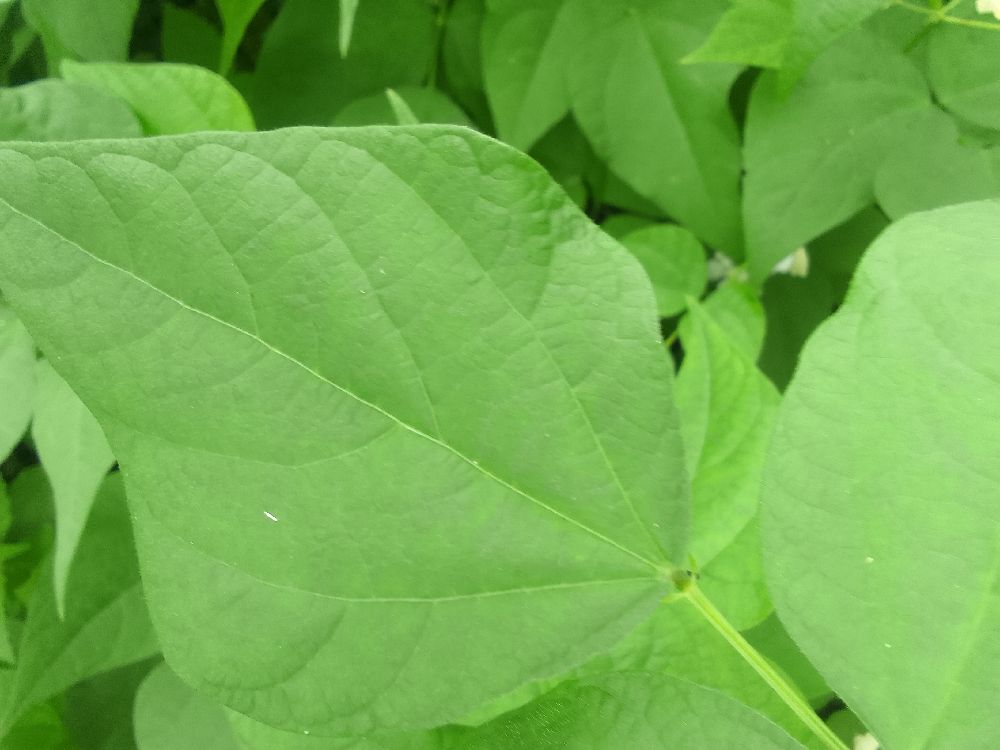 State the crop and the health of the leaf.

common bean, healthy
